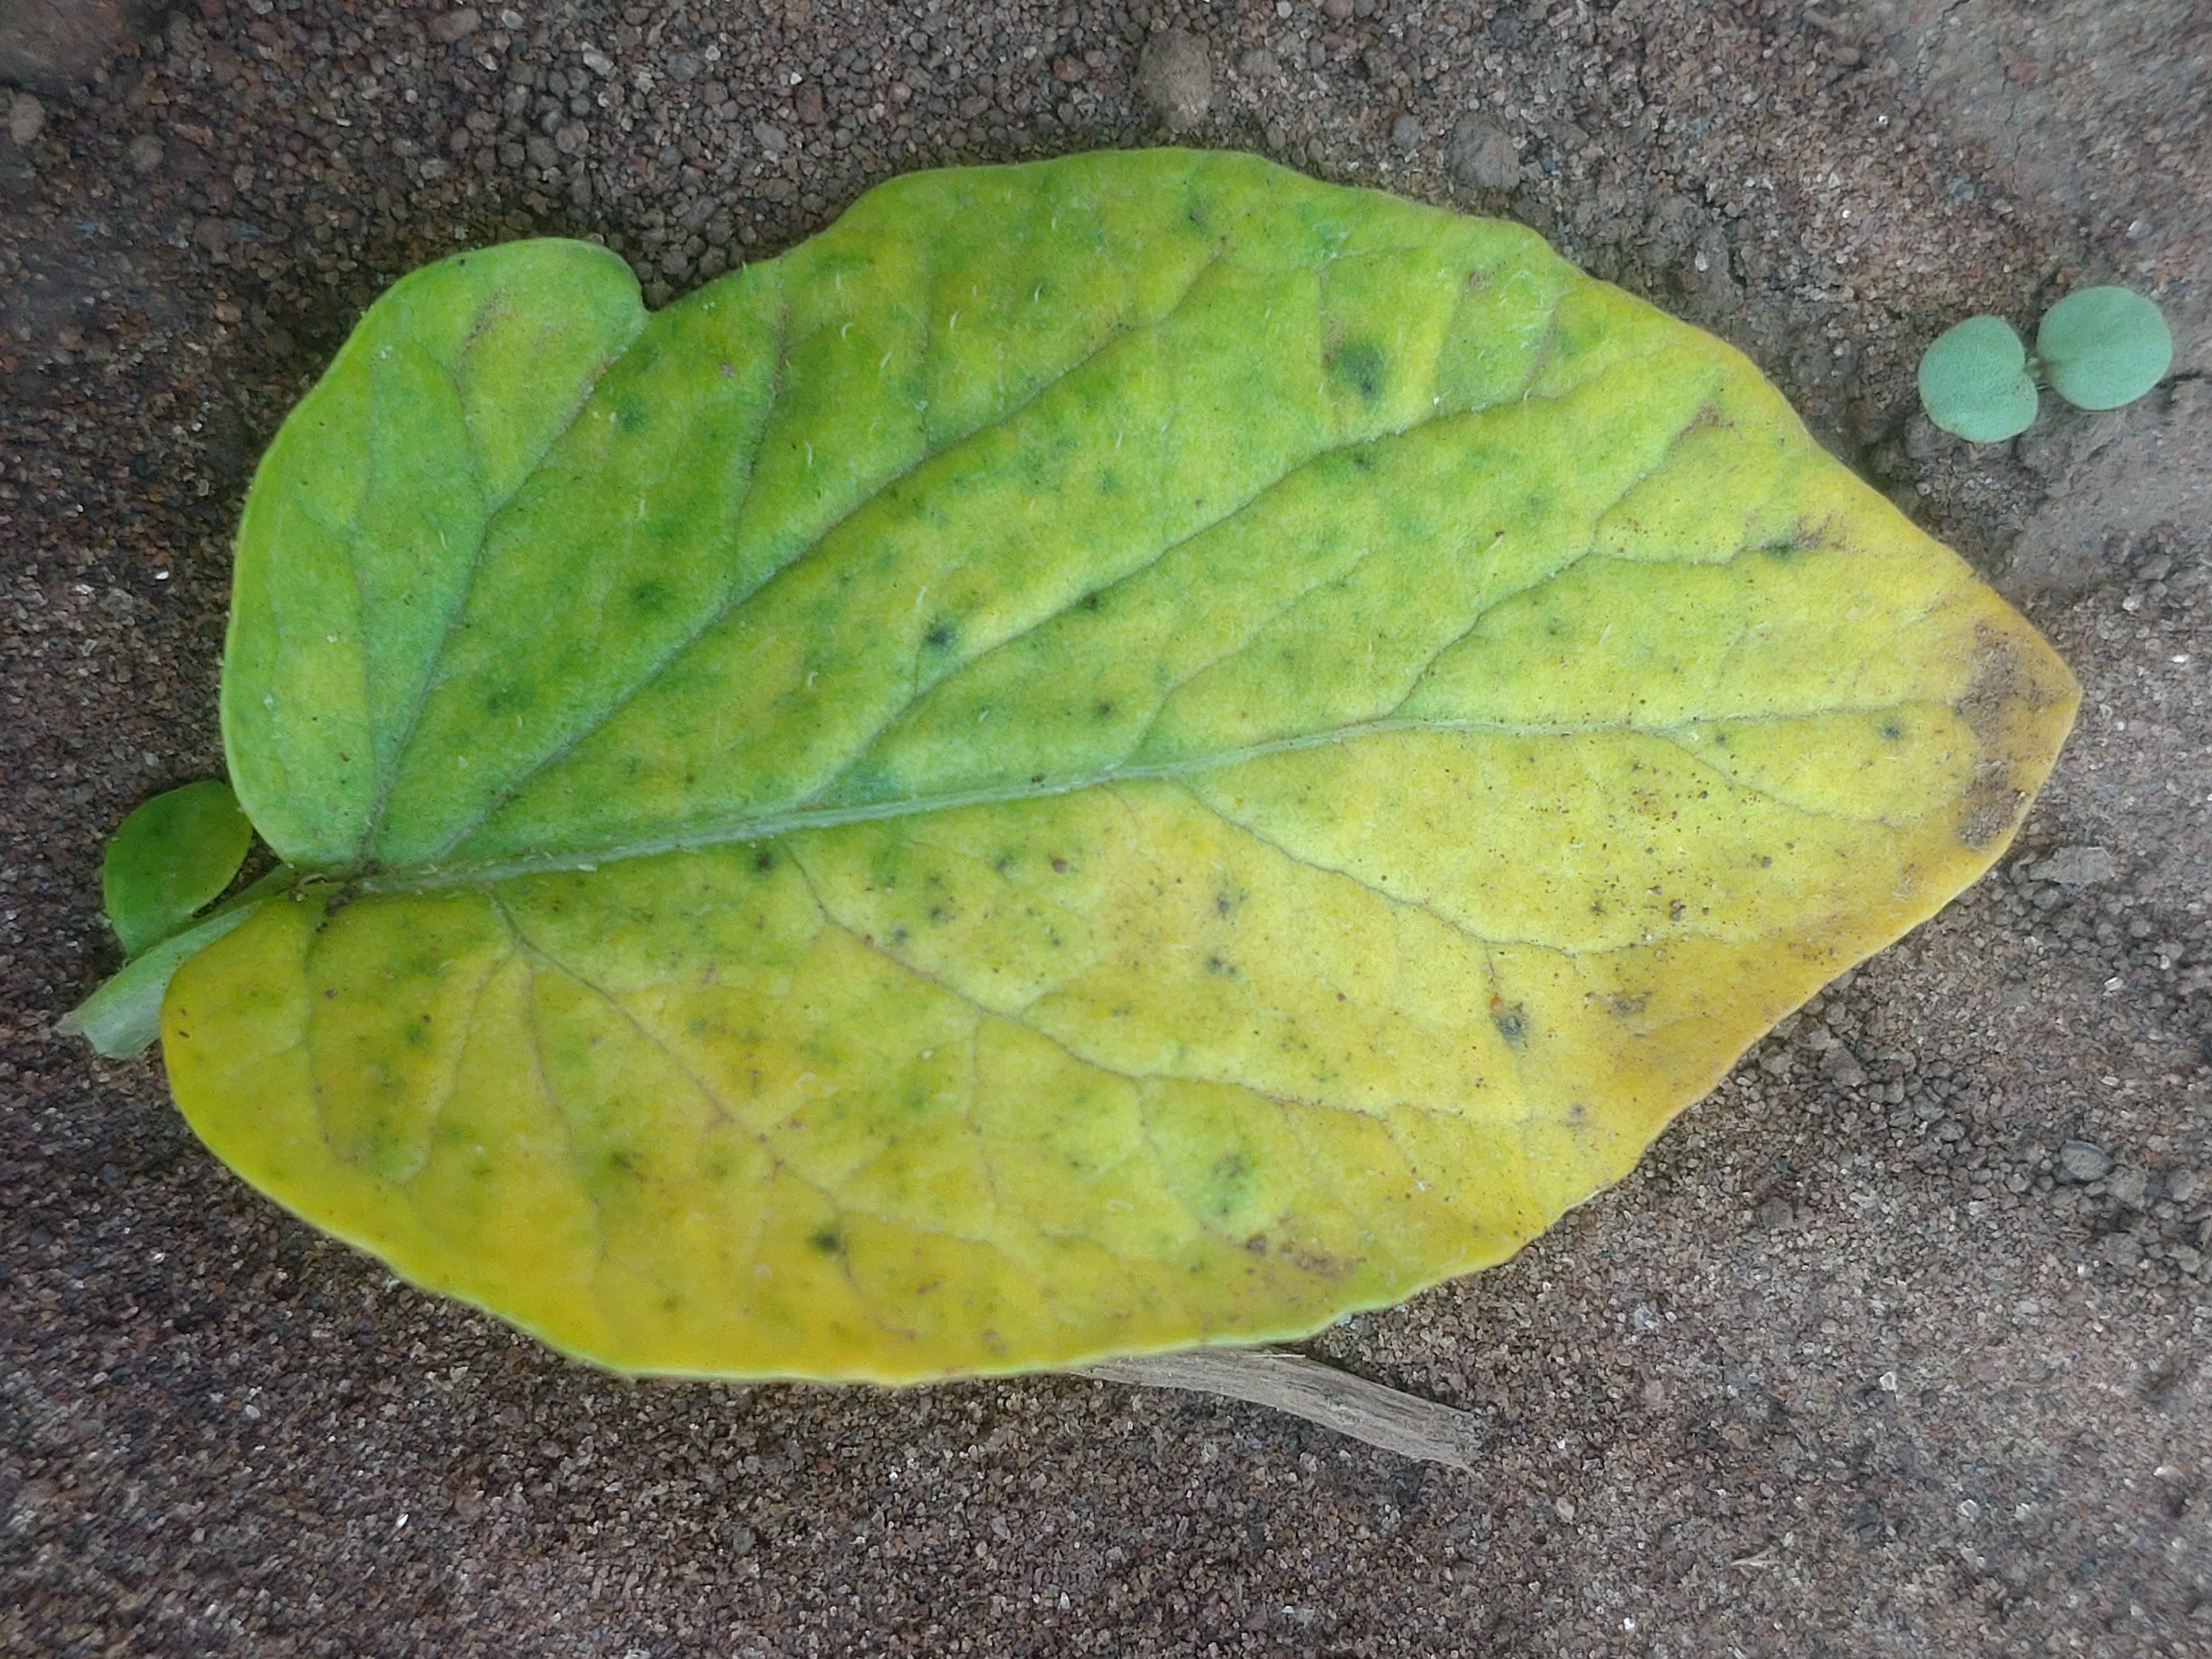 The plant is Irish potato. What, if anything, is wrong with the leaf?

late blight
